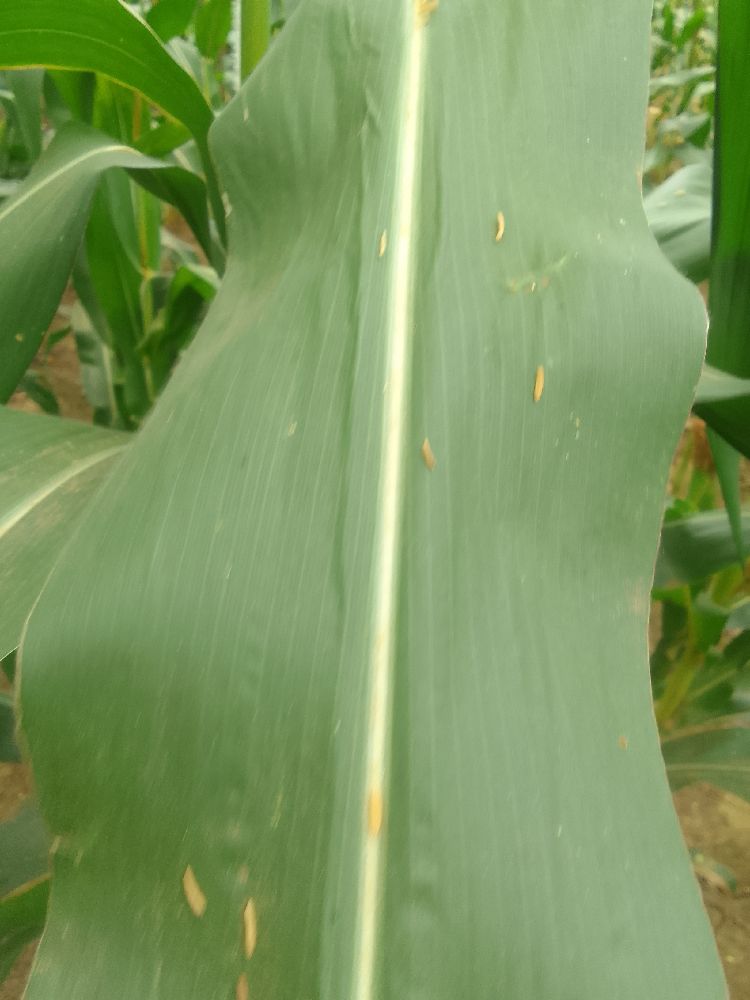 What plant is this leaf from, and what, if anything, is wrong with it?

maize, healthy
